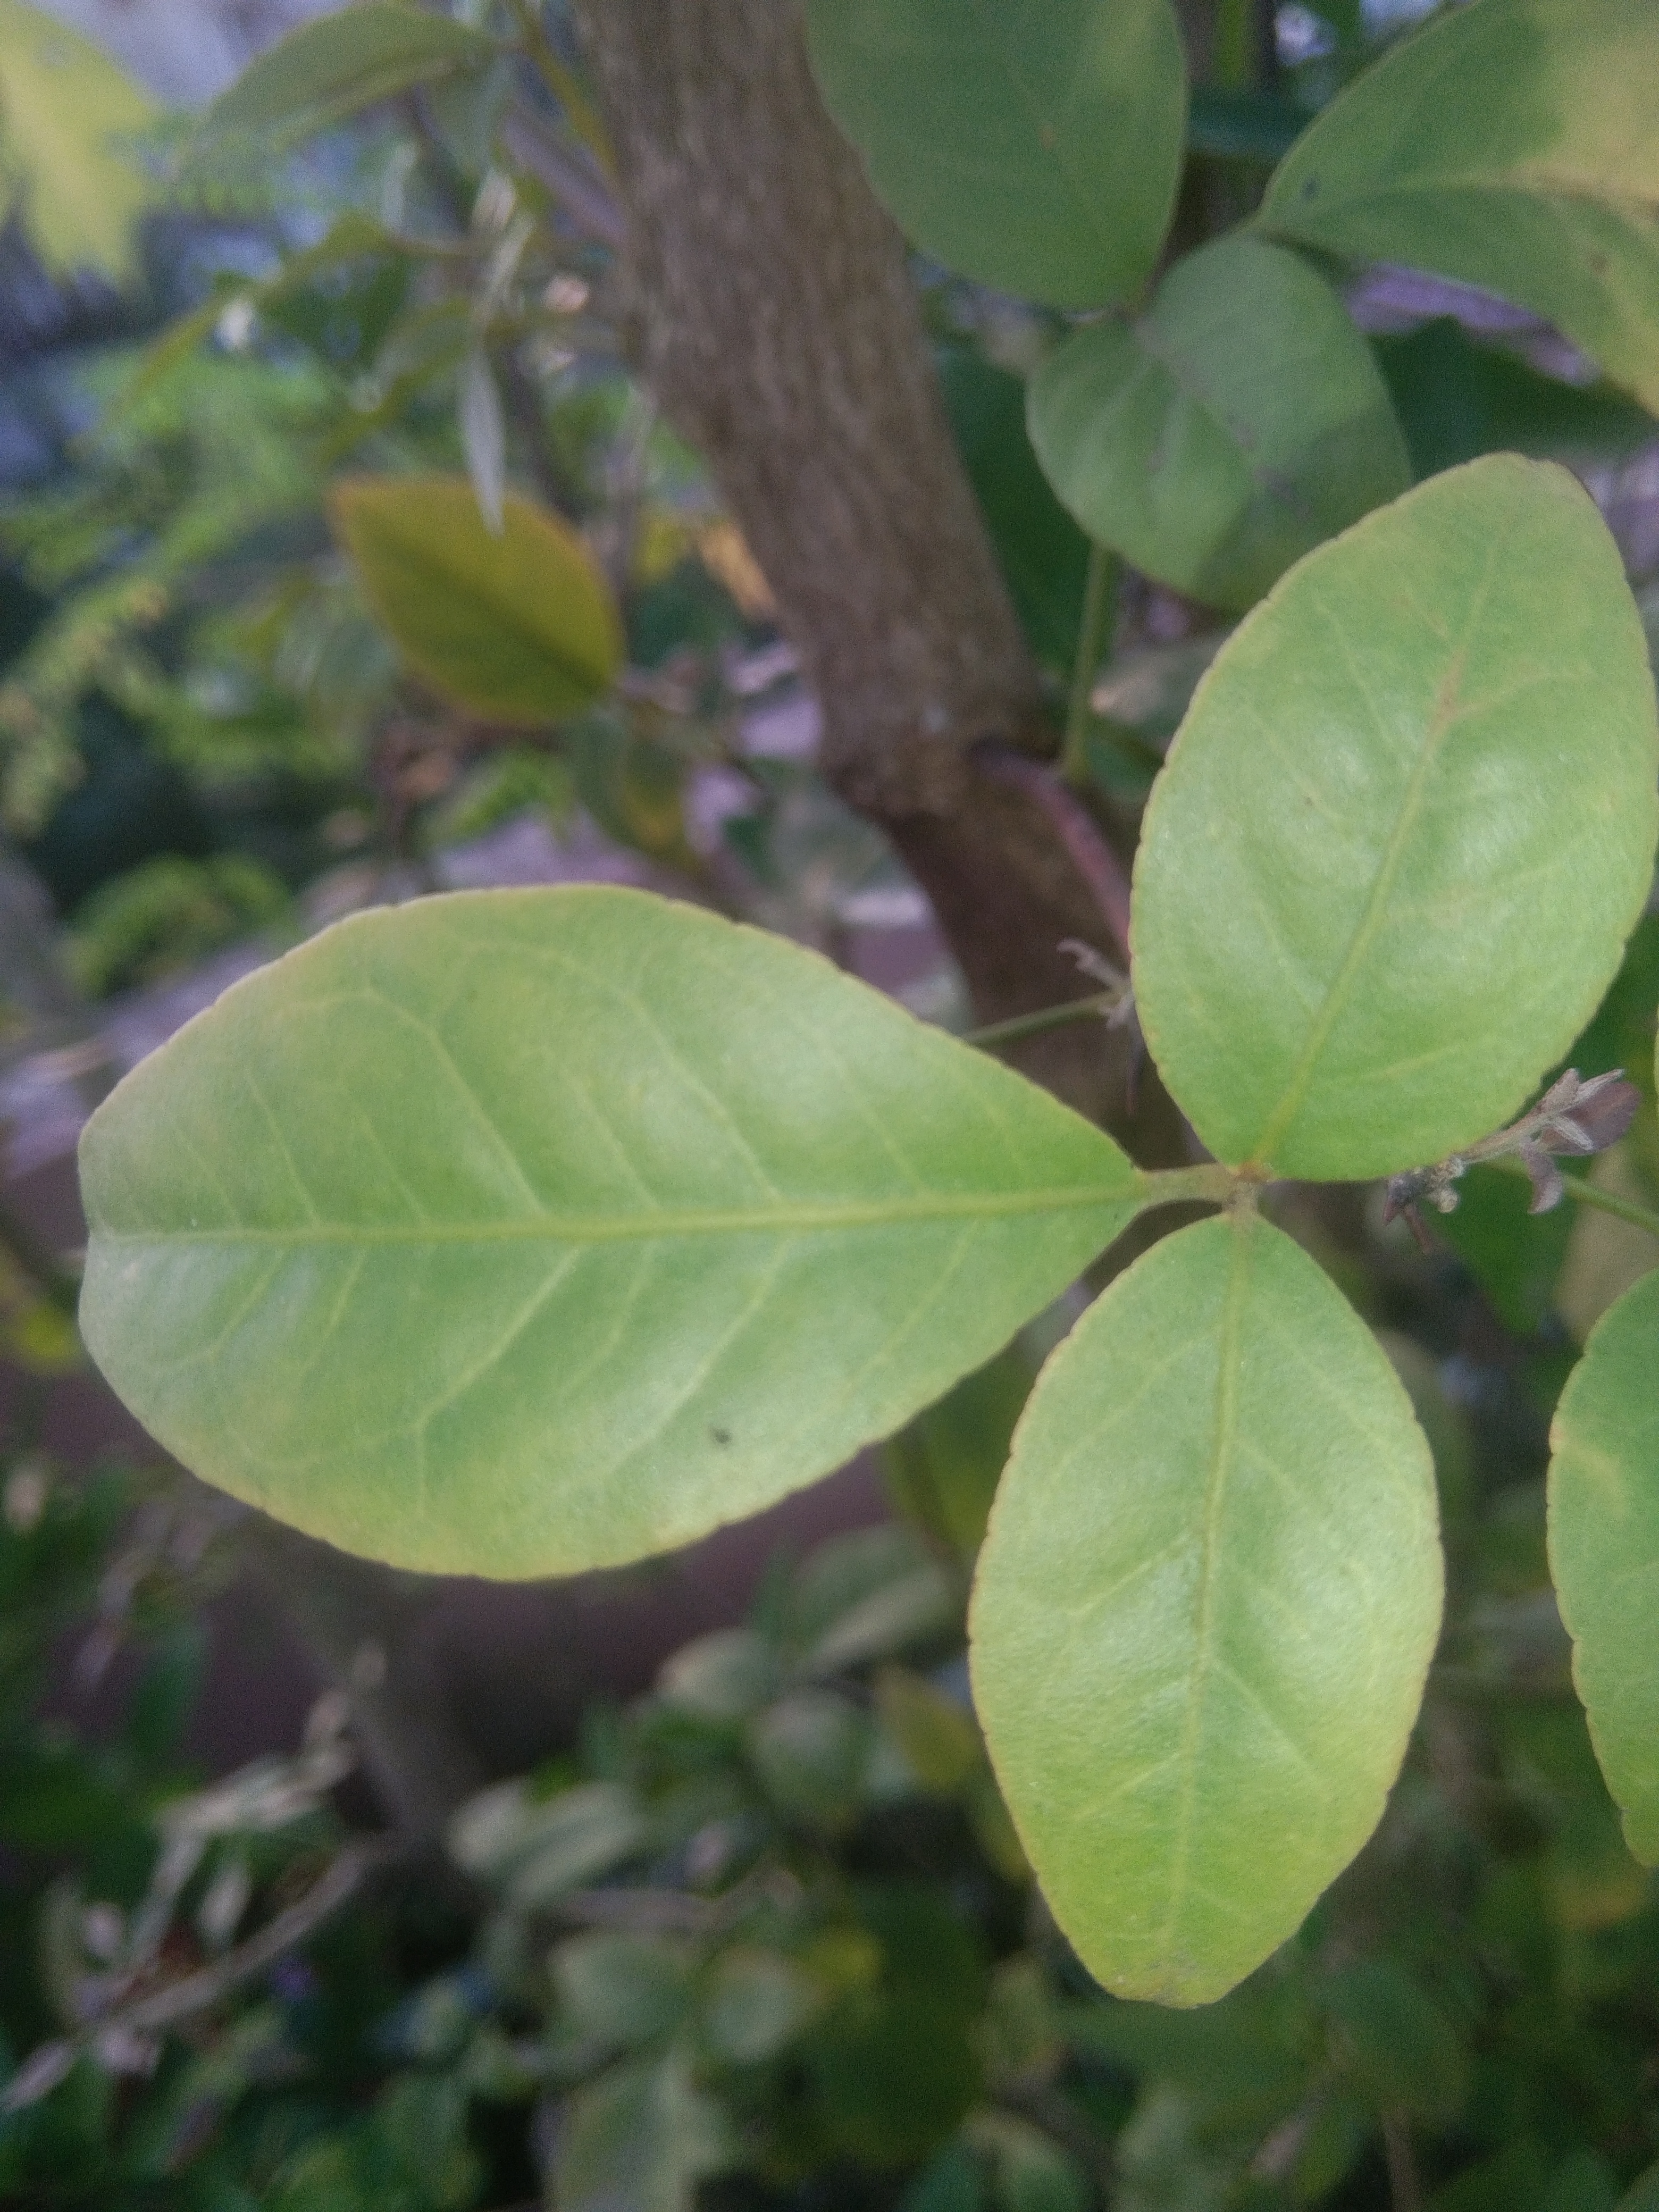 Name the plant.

wood apple
